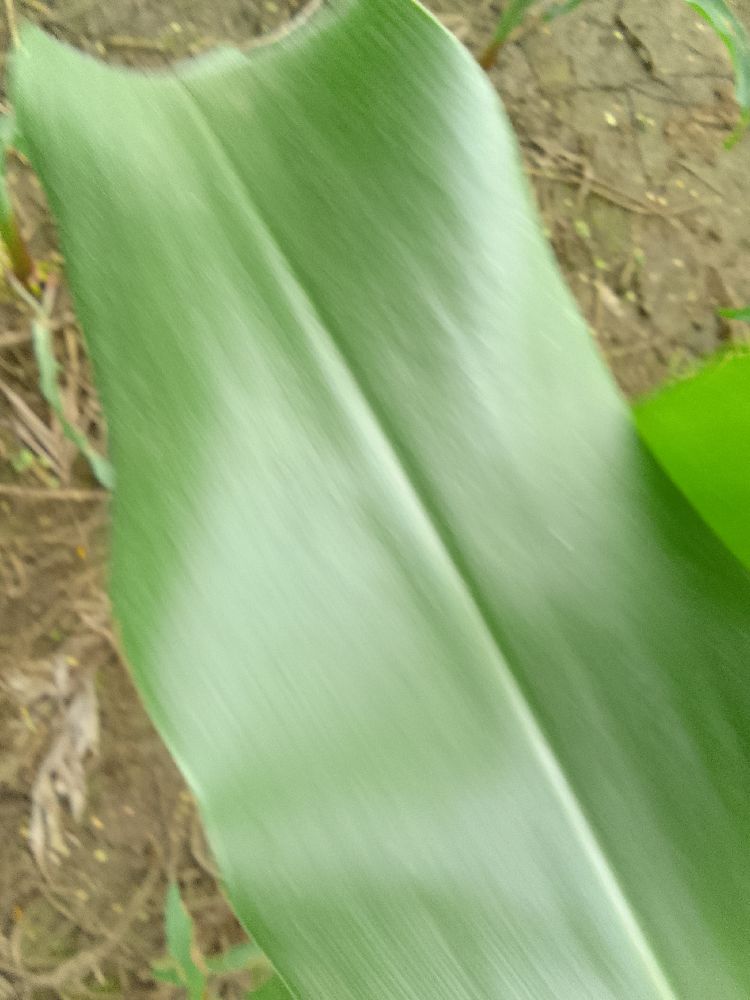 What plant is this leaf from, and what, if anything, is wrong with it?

maize, healthy
